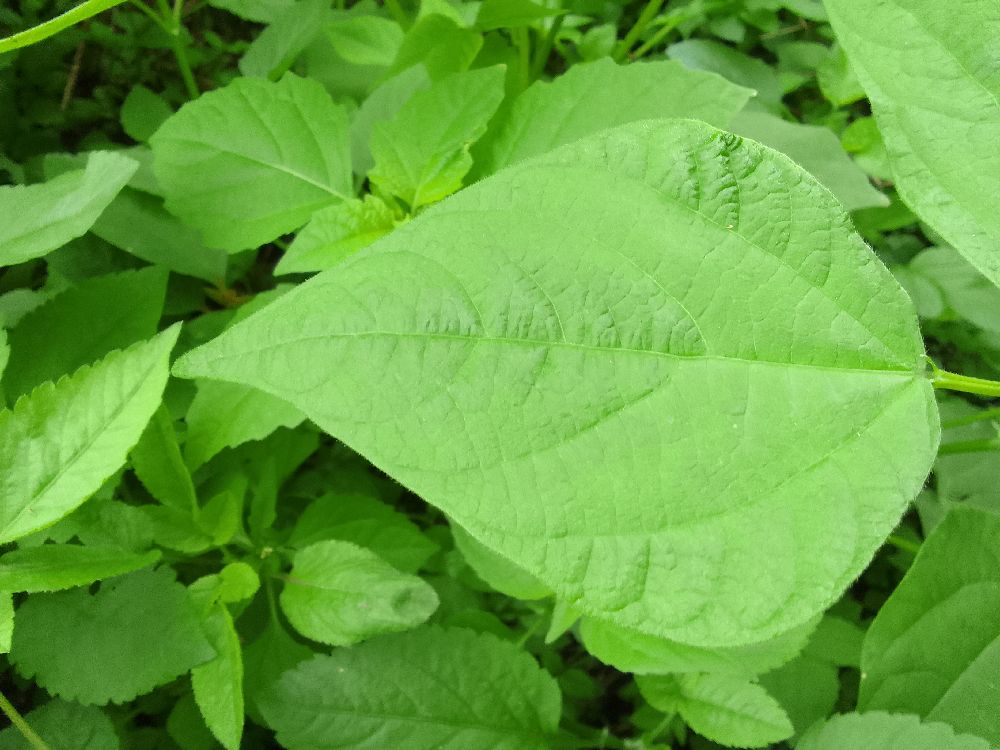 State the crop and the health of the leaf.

common bean, healthy
